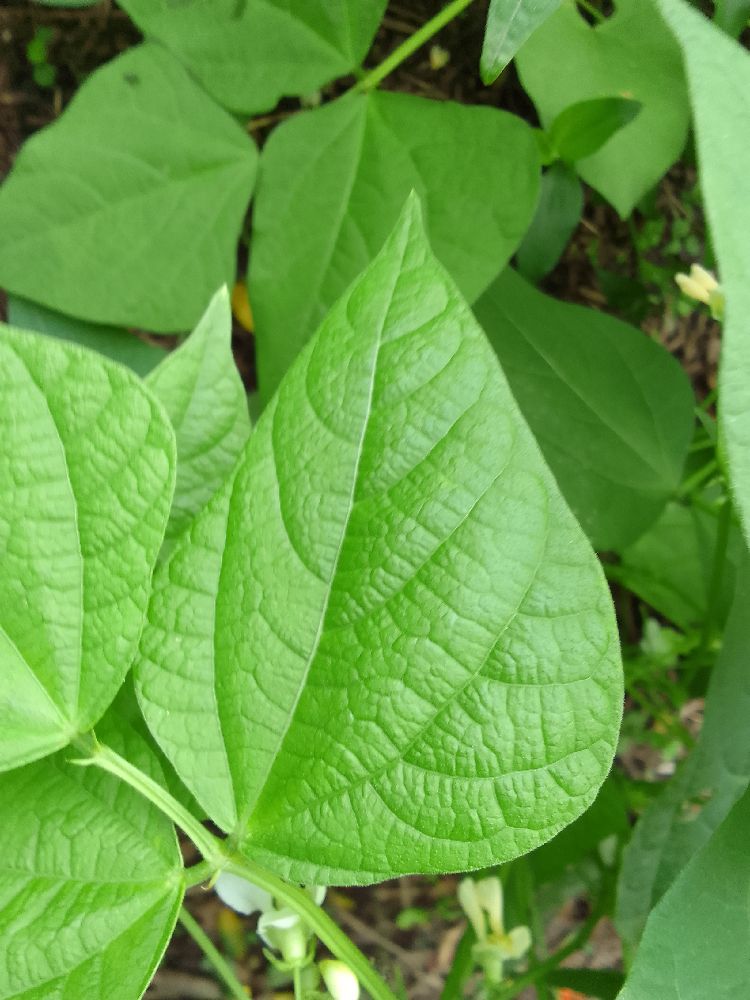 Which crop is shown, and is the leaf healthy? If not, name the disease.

common bean, healthy
